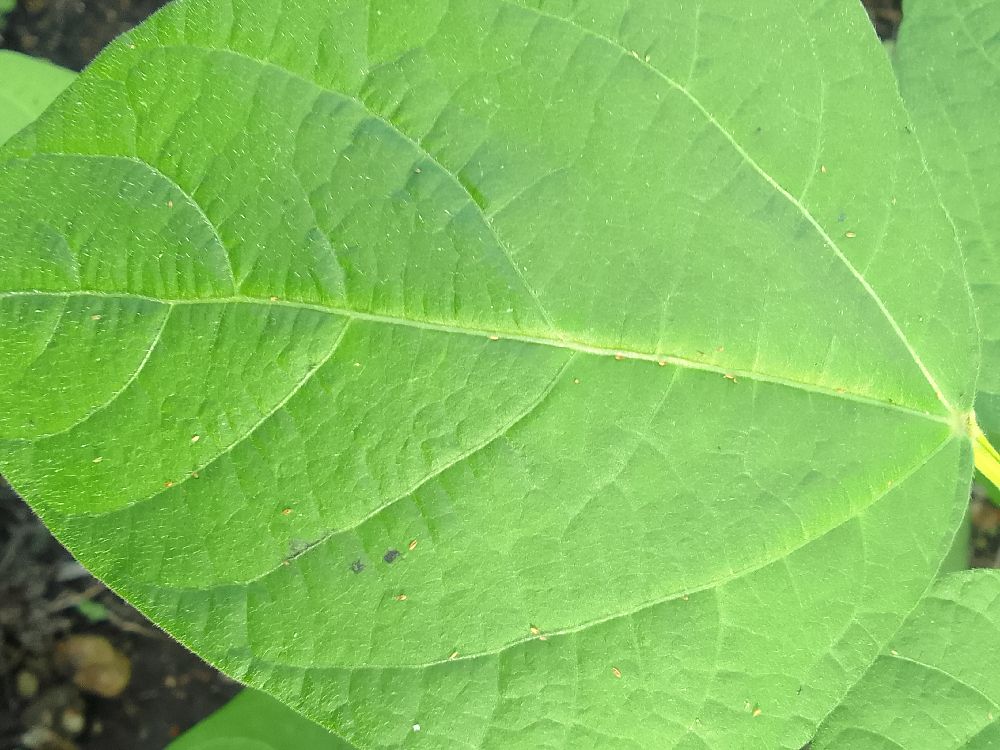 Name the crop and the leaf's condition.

common bean, healthy
